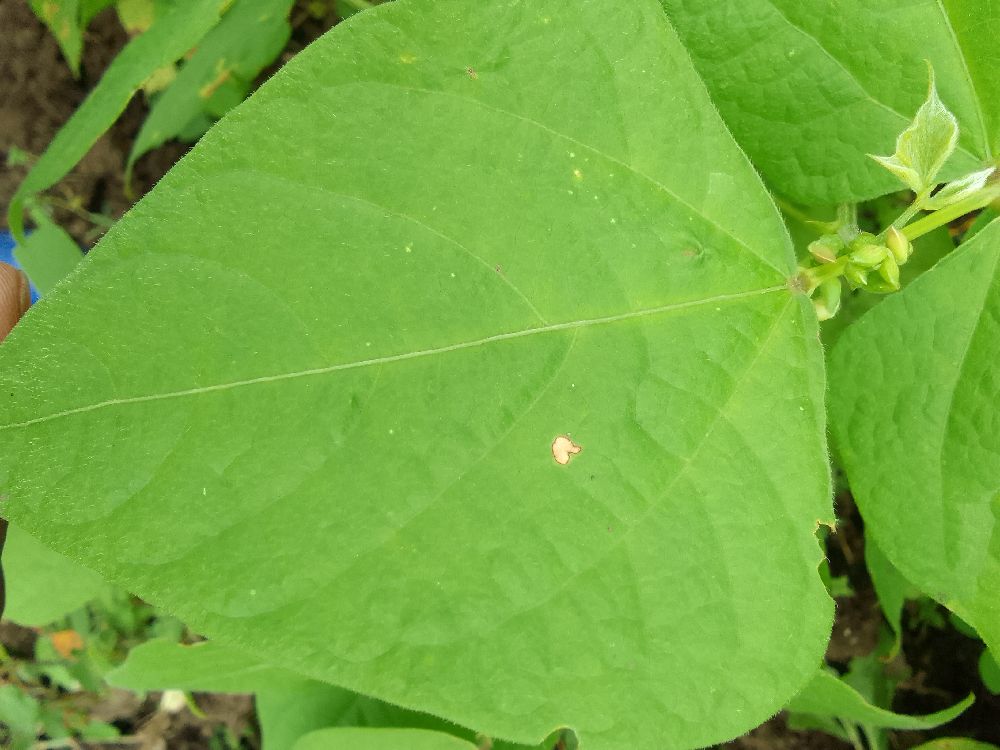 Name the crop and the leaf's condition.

common bean, healthy
